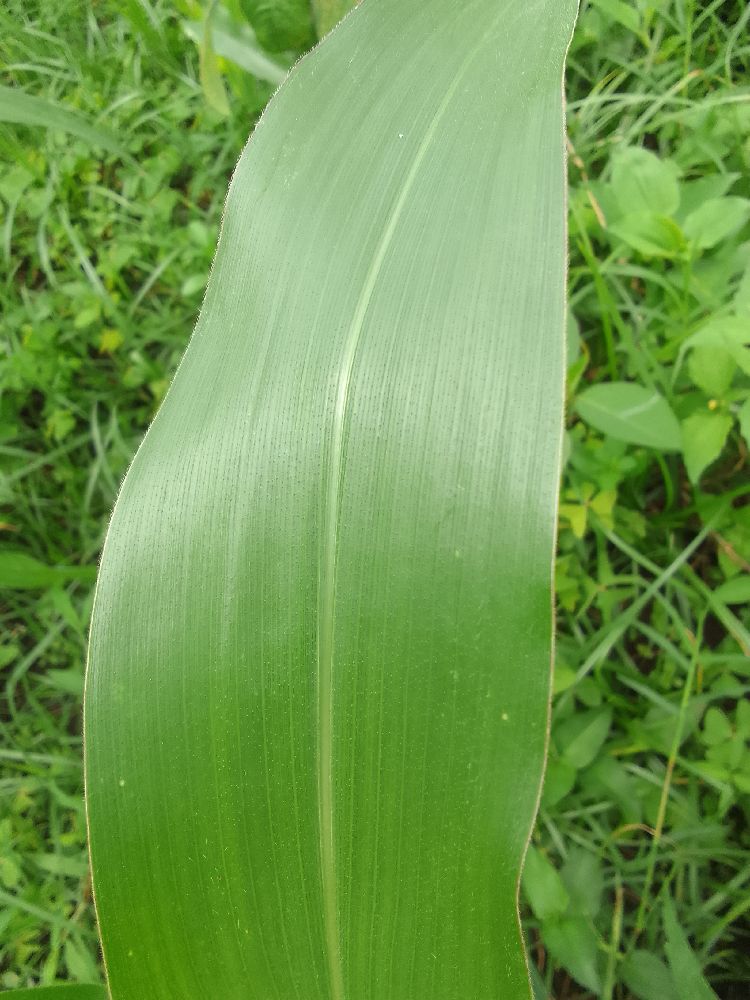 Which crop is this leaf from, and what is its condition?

maize, healthy
